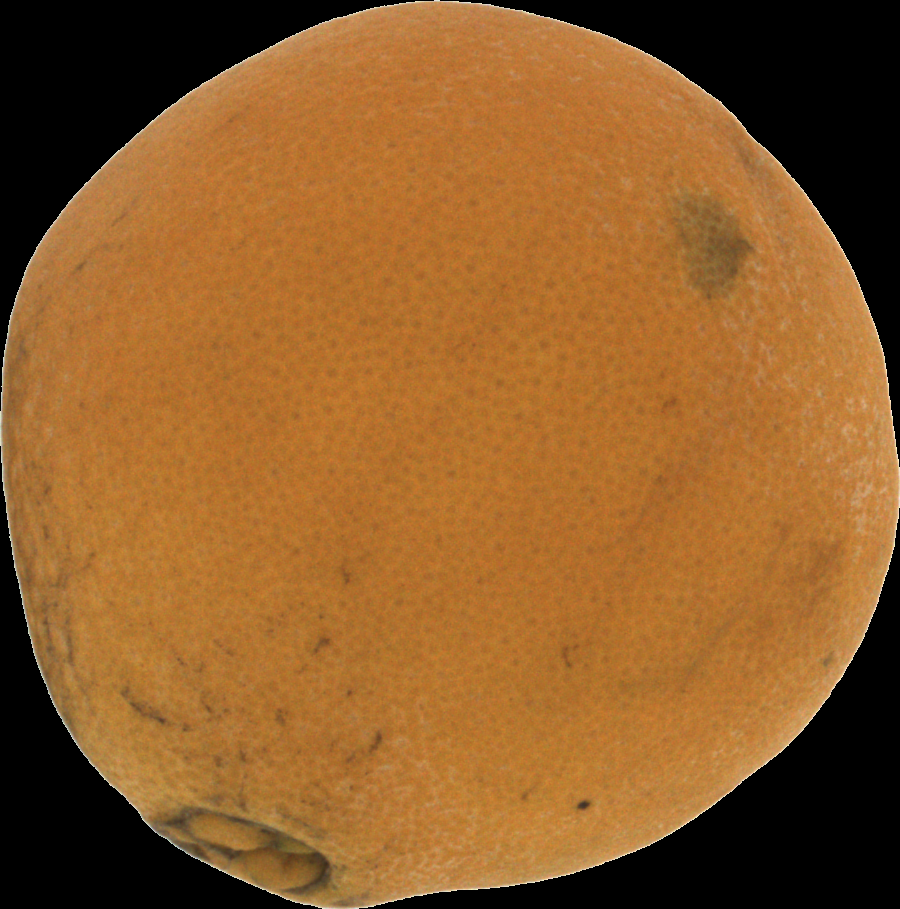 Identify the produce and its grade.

orange, bad
